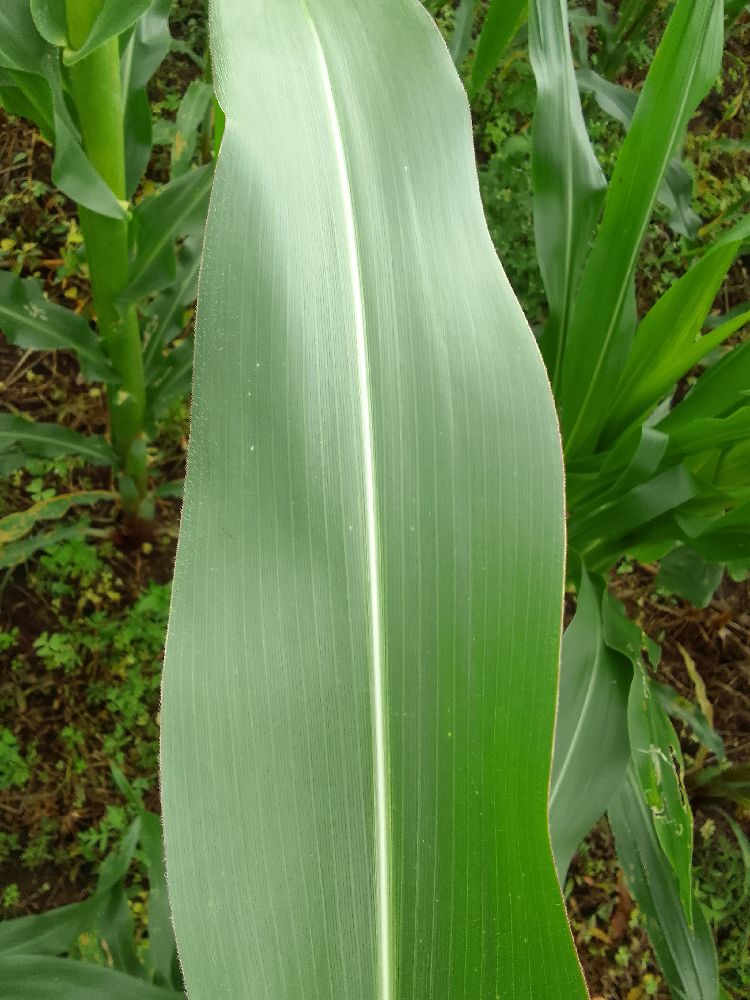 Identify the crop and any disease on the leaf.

maize, healthy
